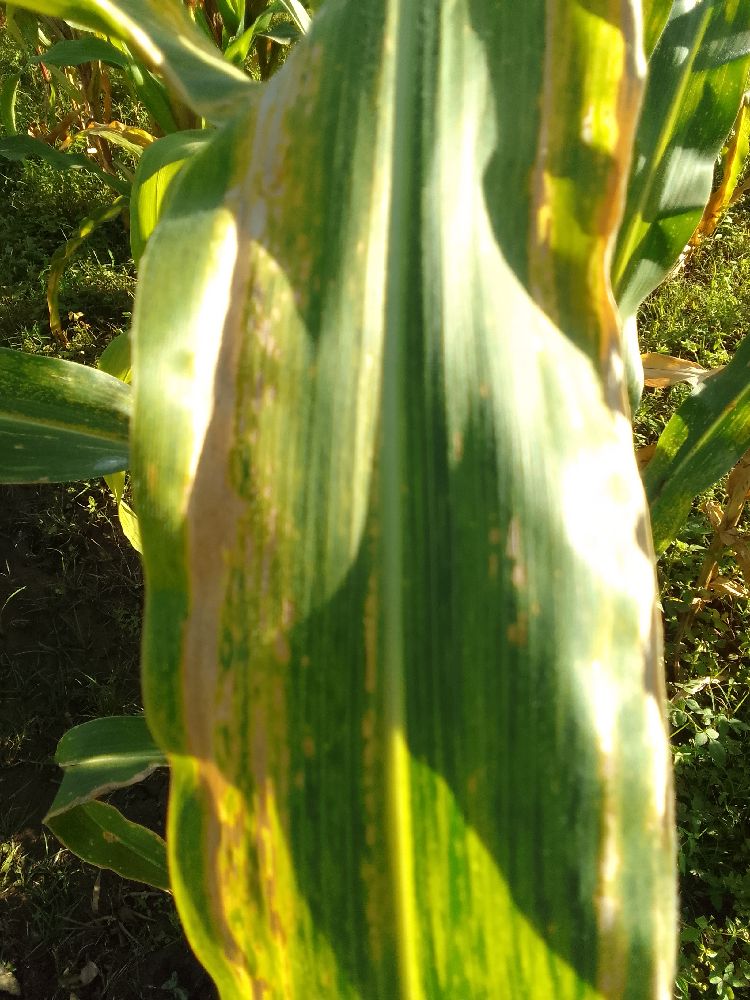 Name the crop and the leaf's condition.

maize, maize lethal necrosis
